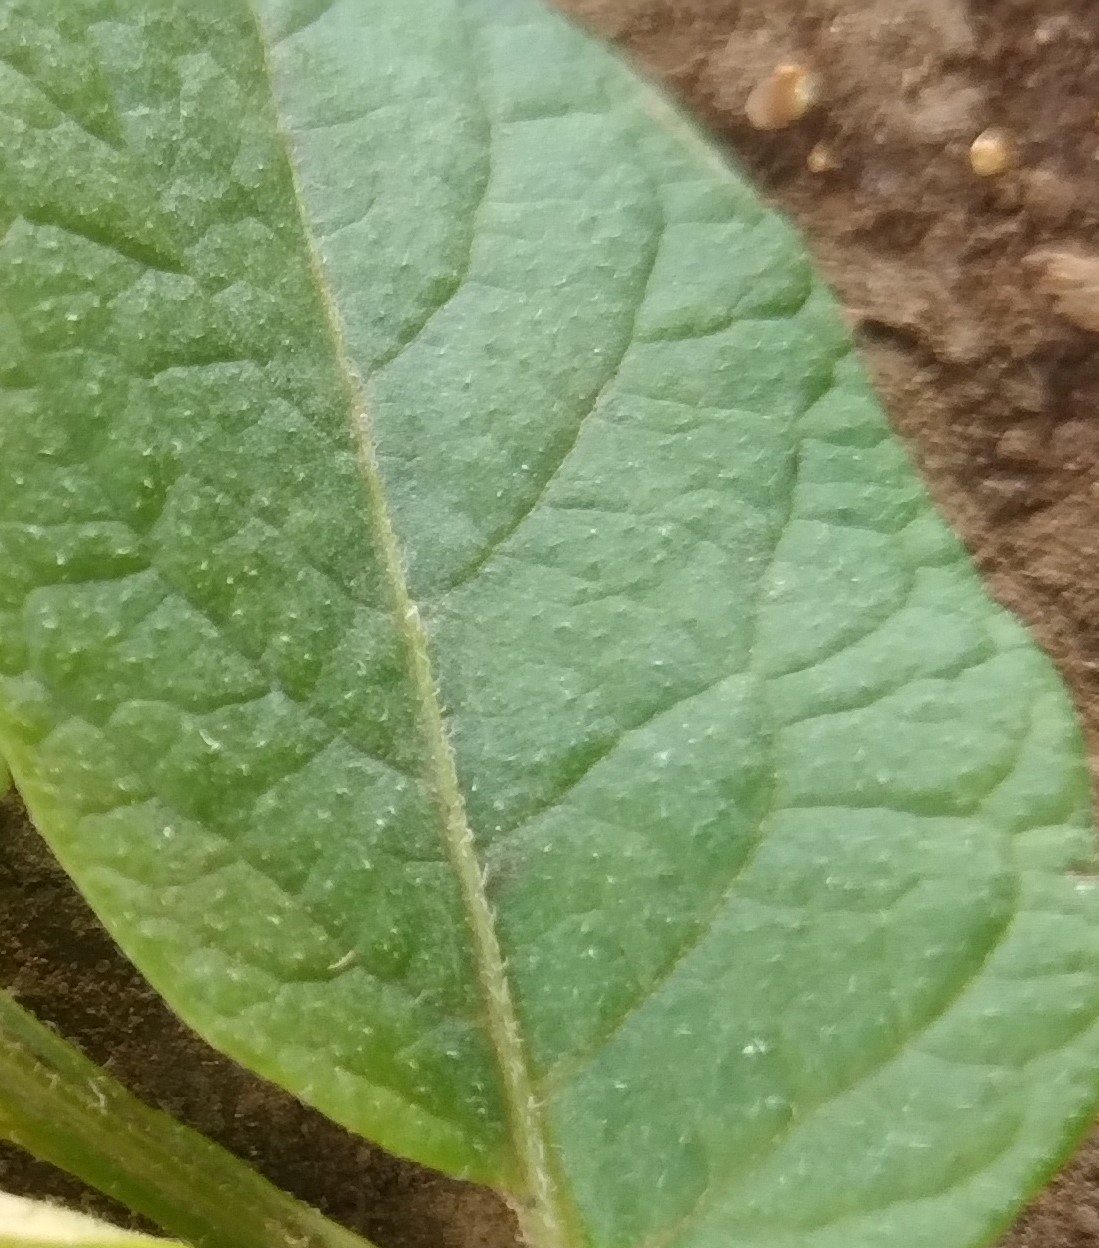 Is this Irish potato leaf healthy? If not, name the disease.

early blight
